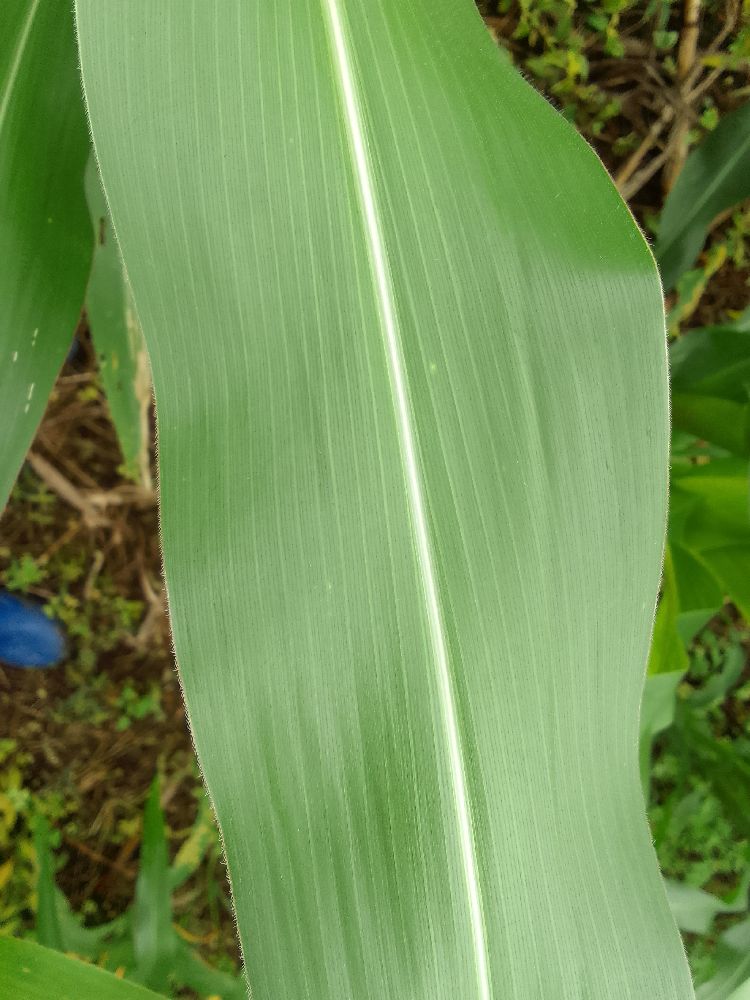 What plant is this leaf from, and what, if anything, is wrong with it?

maize, healthy
